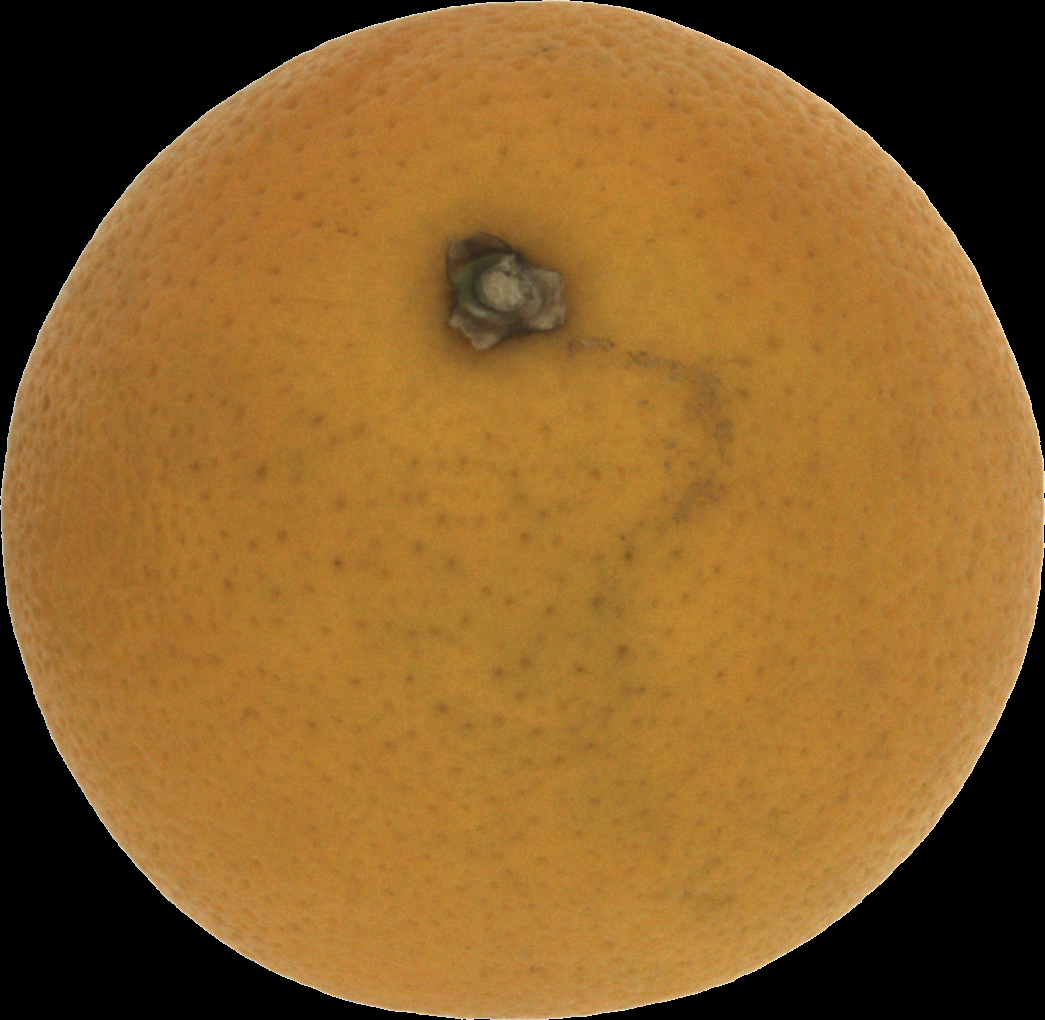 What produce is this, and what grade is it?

orange, bad
